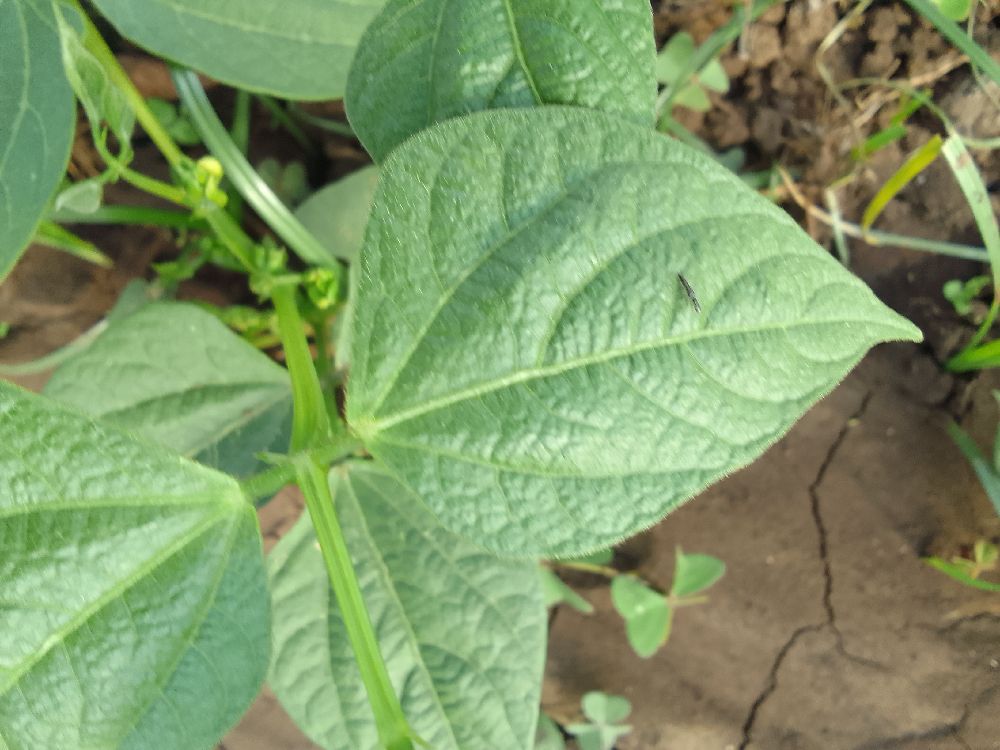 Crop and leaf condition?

common bean, healthy
